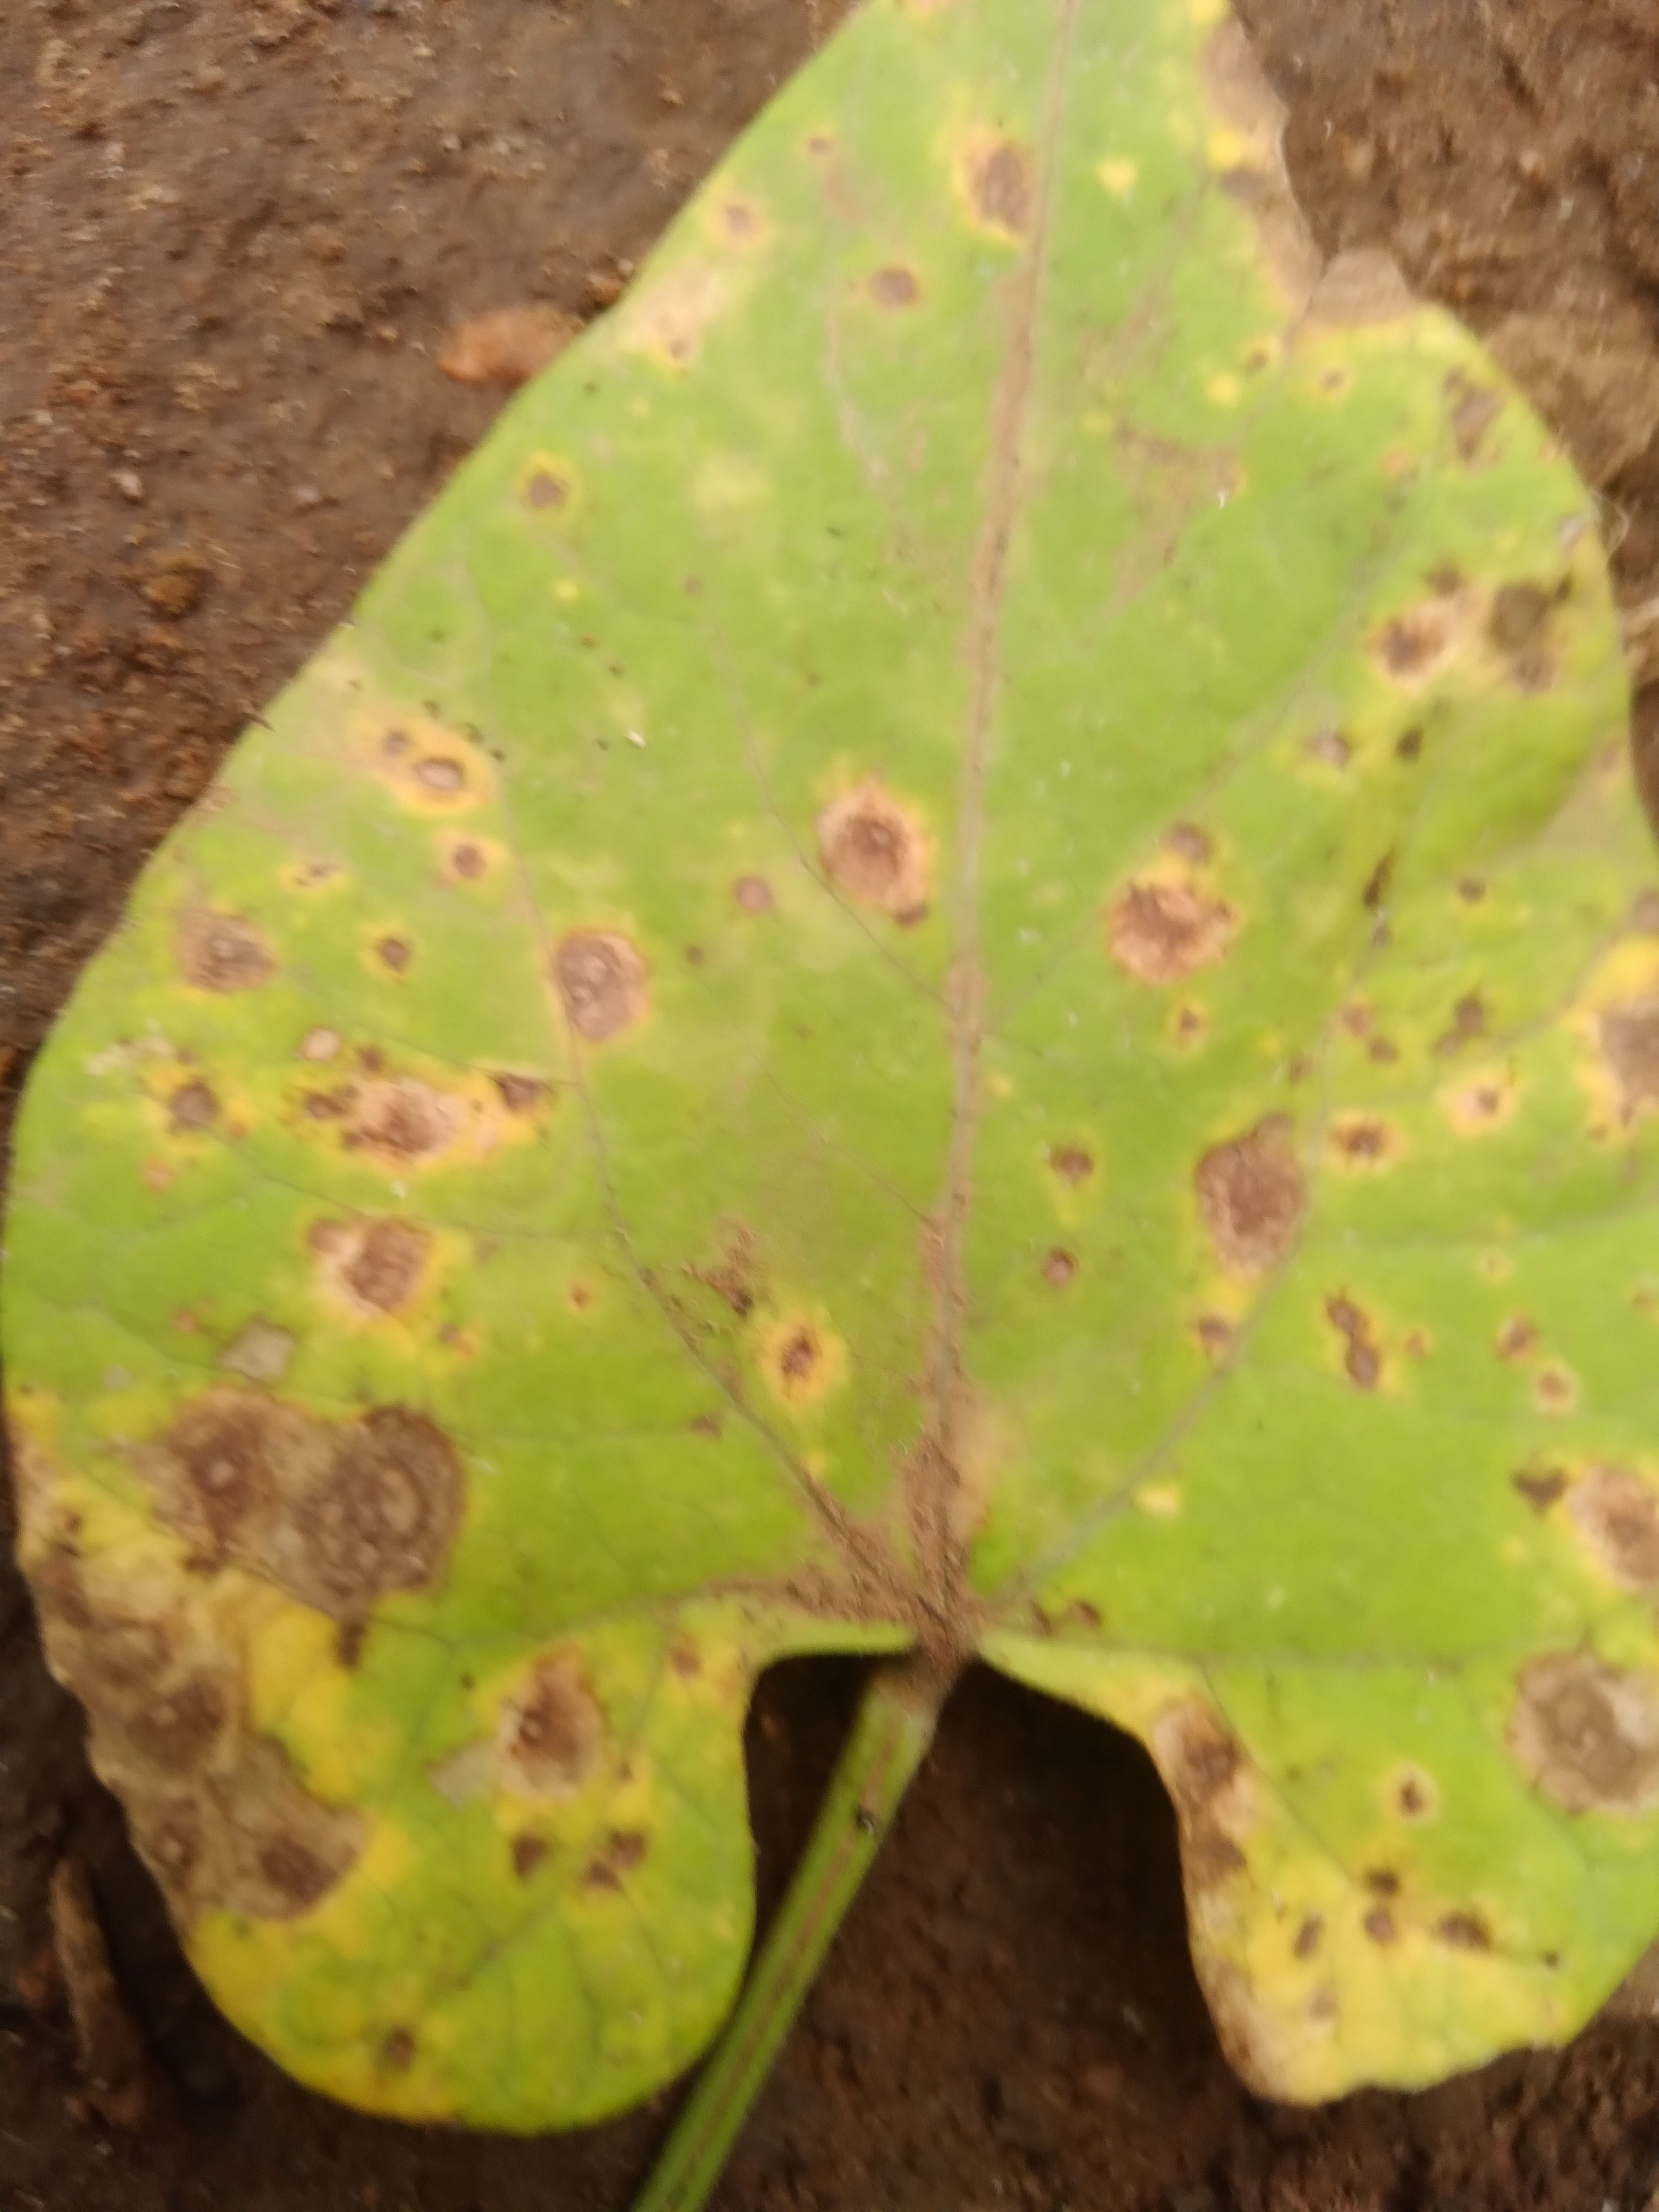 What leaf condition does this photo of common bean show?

rust
